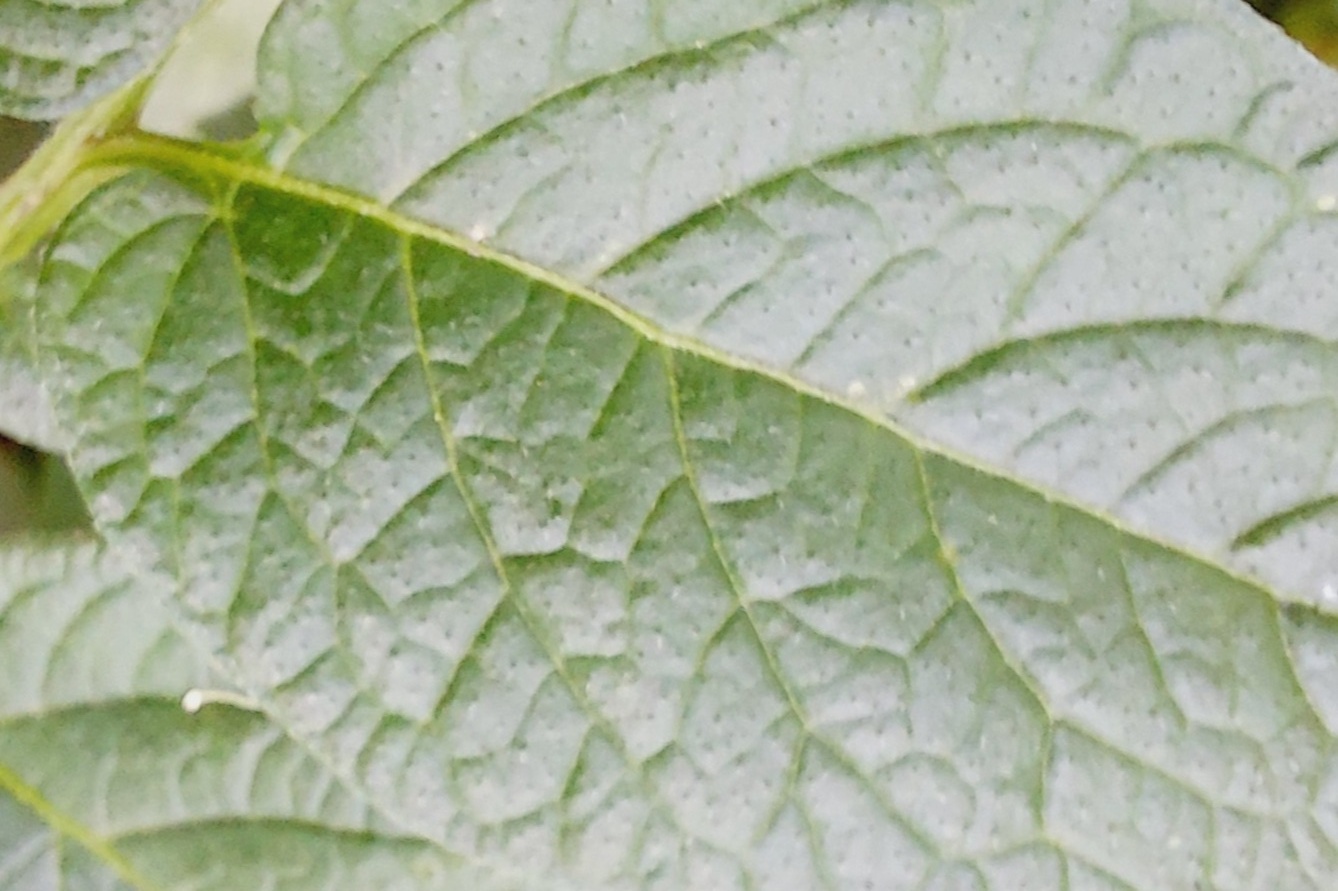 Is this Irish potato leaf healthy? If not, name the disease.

healthy
